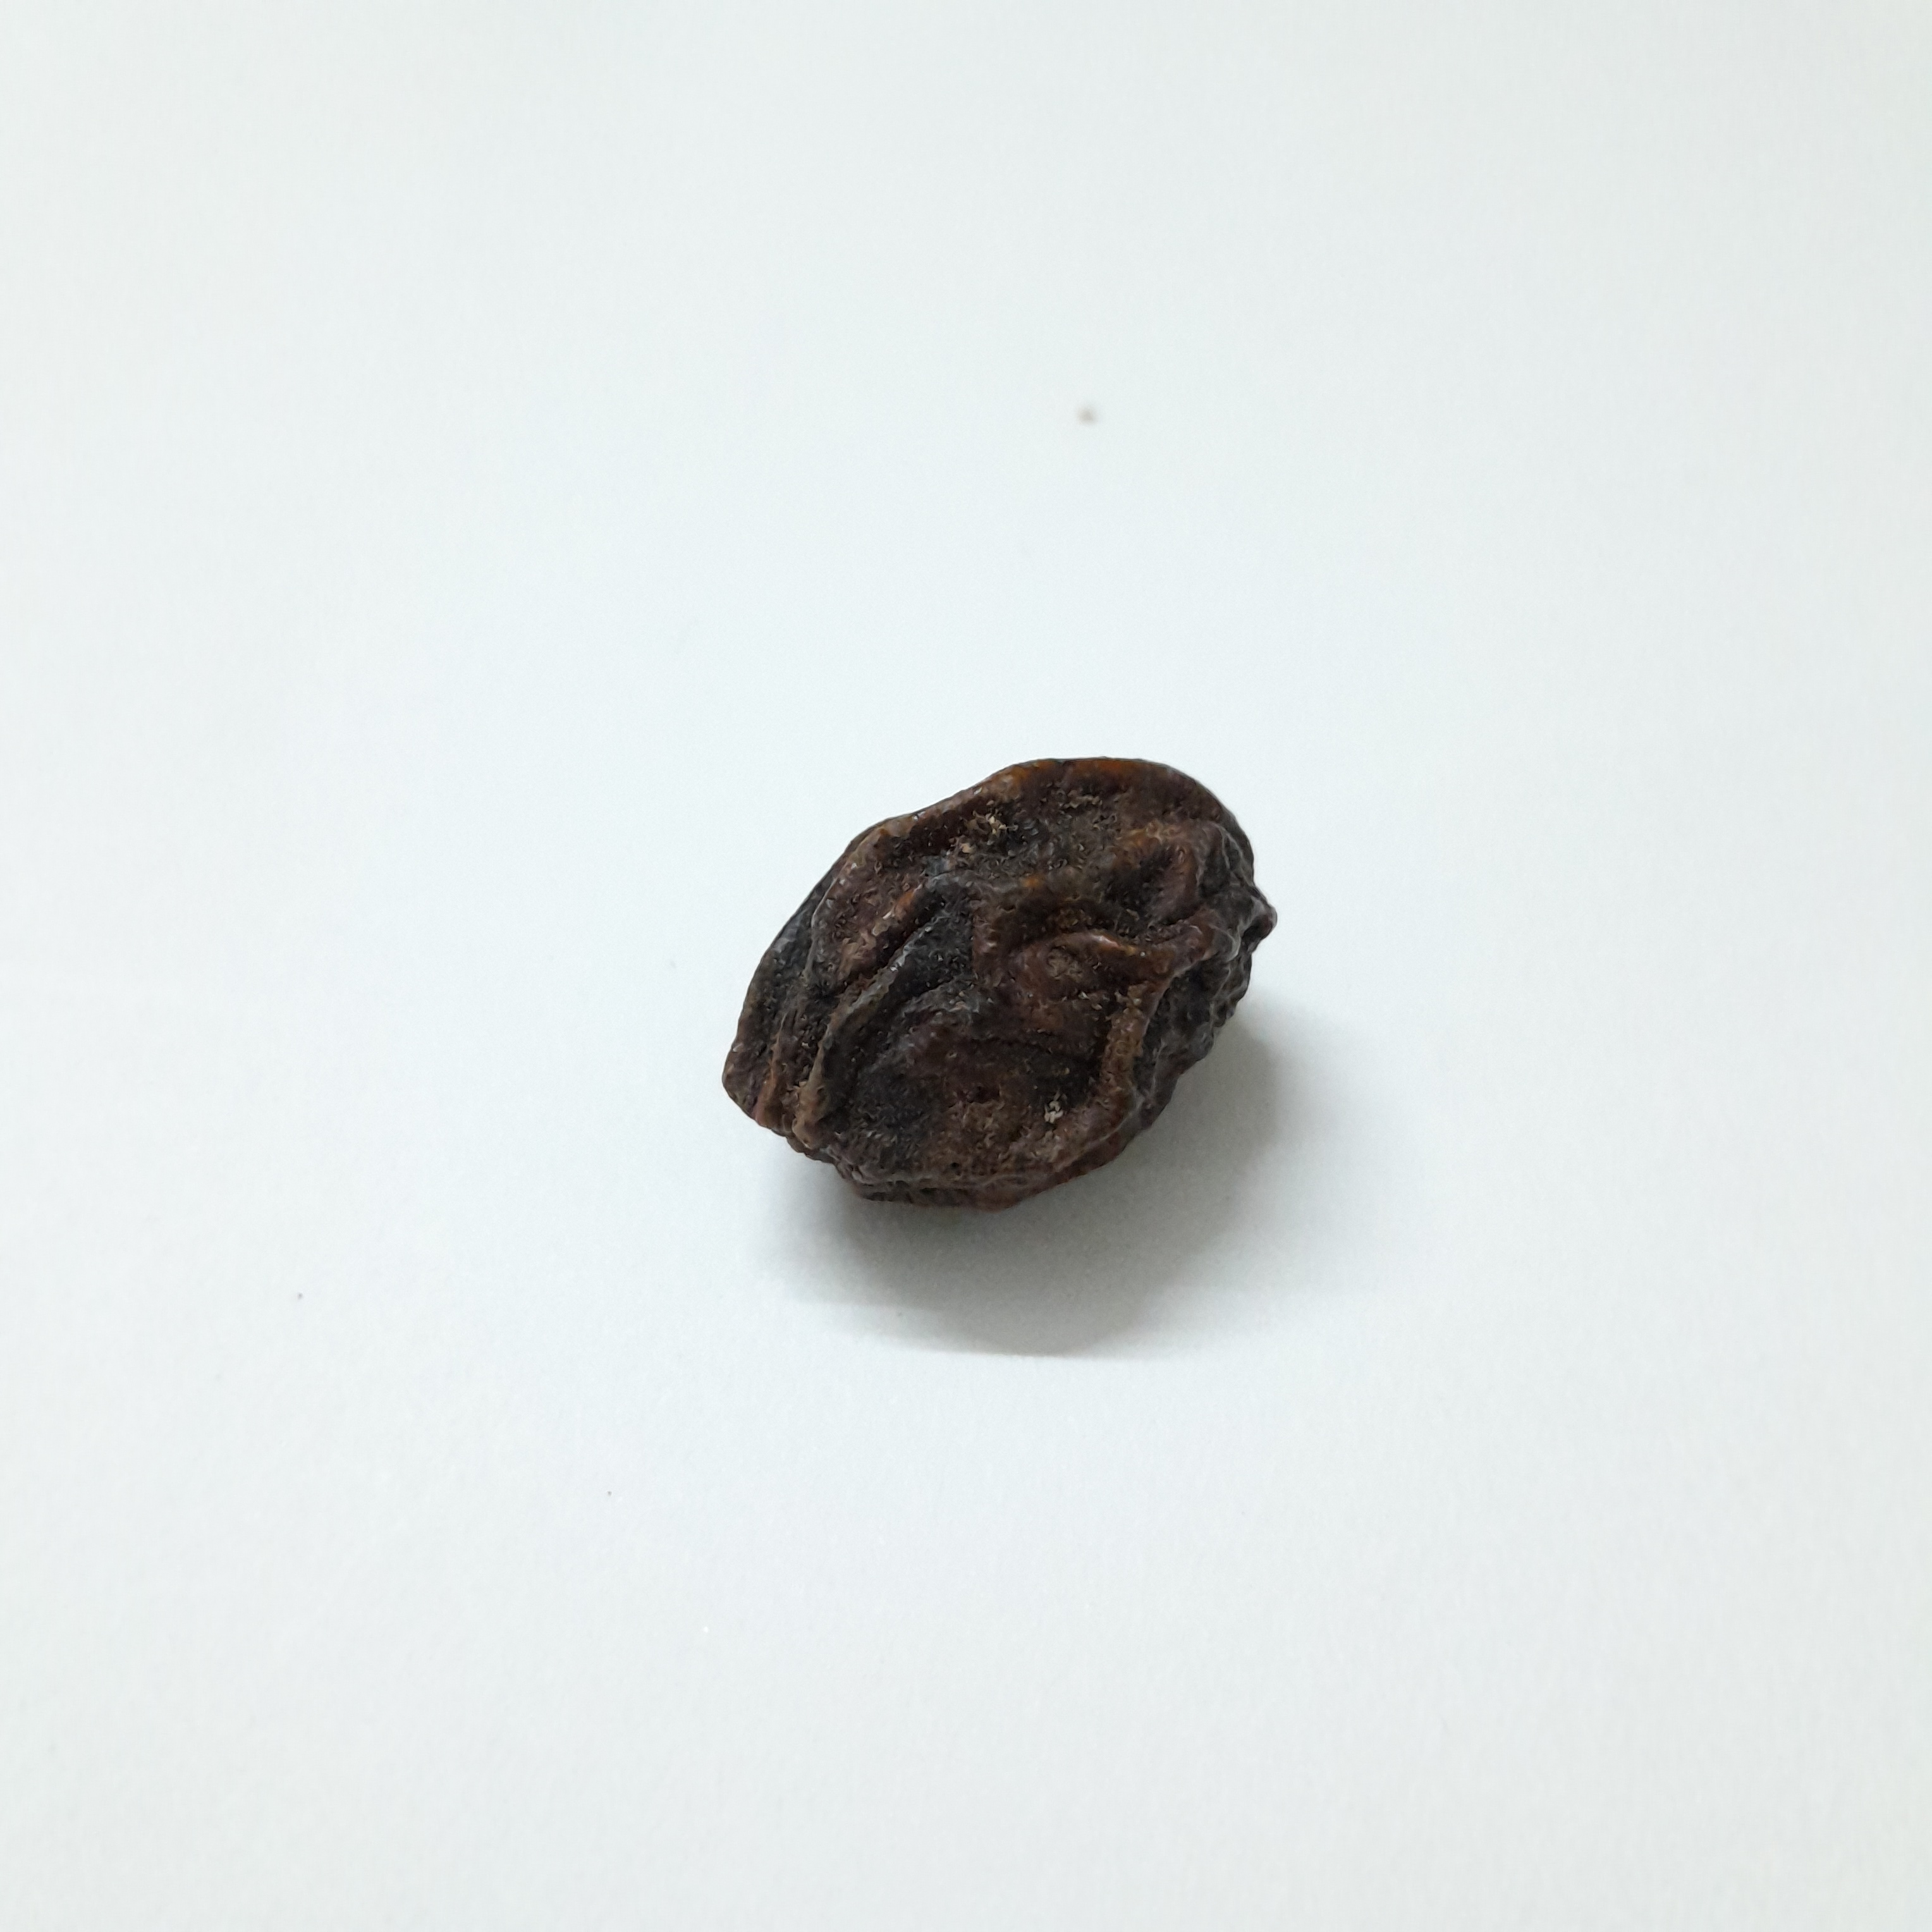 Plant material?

kadukharik
